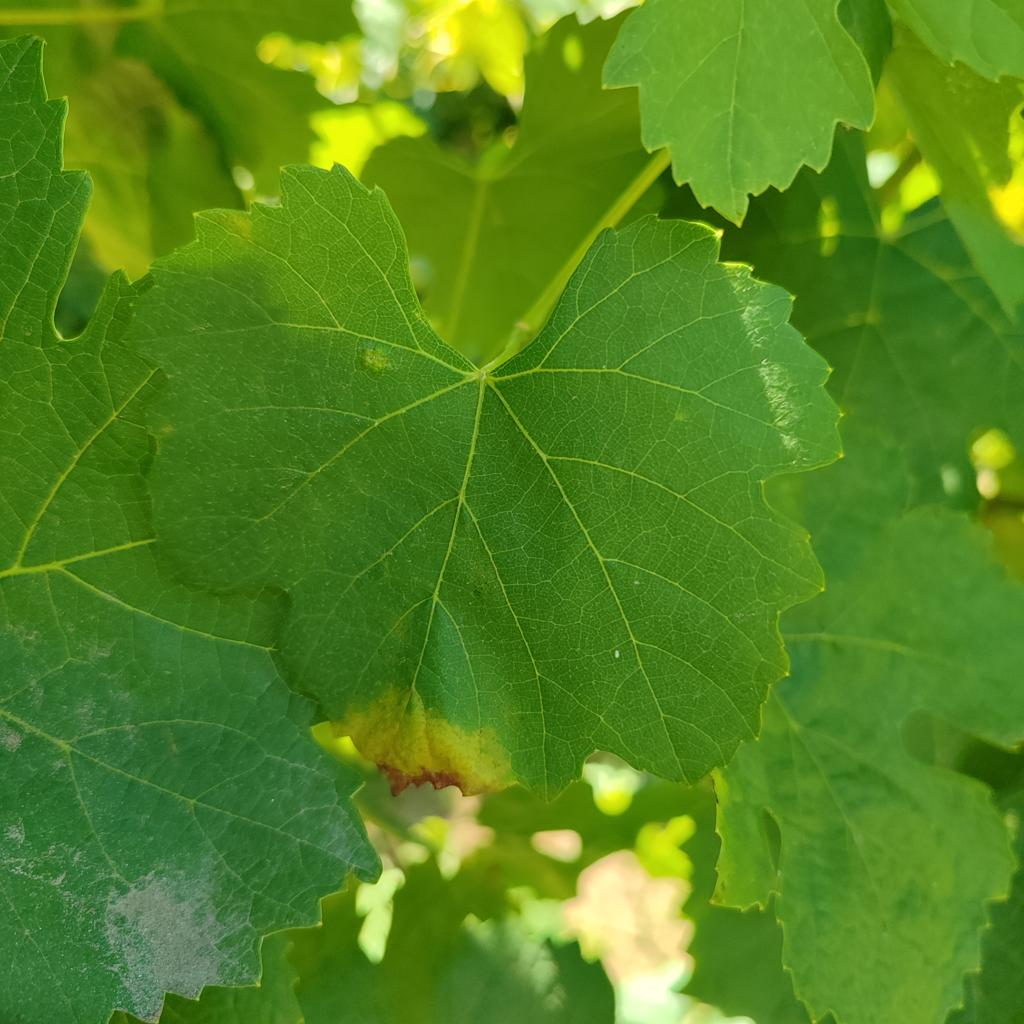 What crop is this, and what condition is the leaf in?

grapevine, downy mildew
